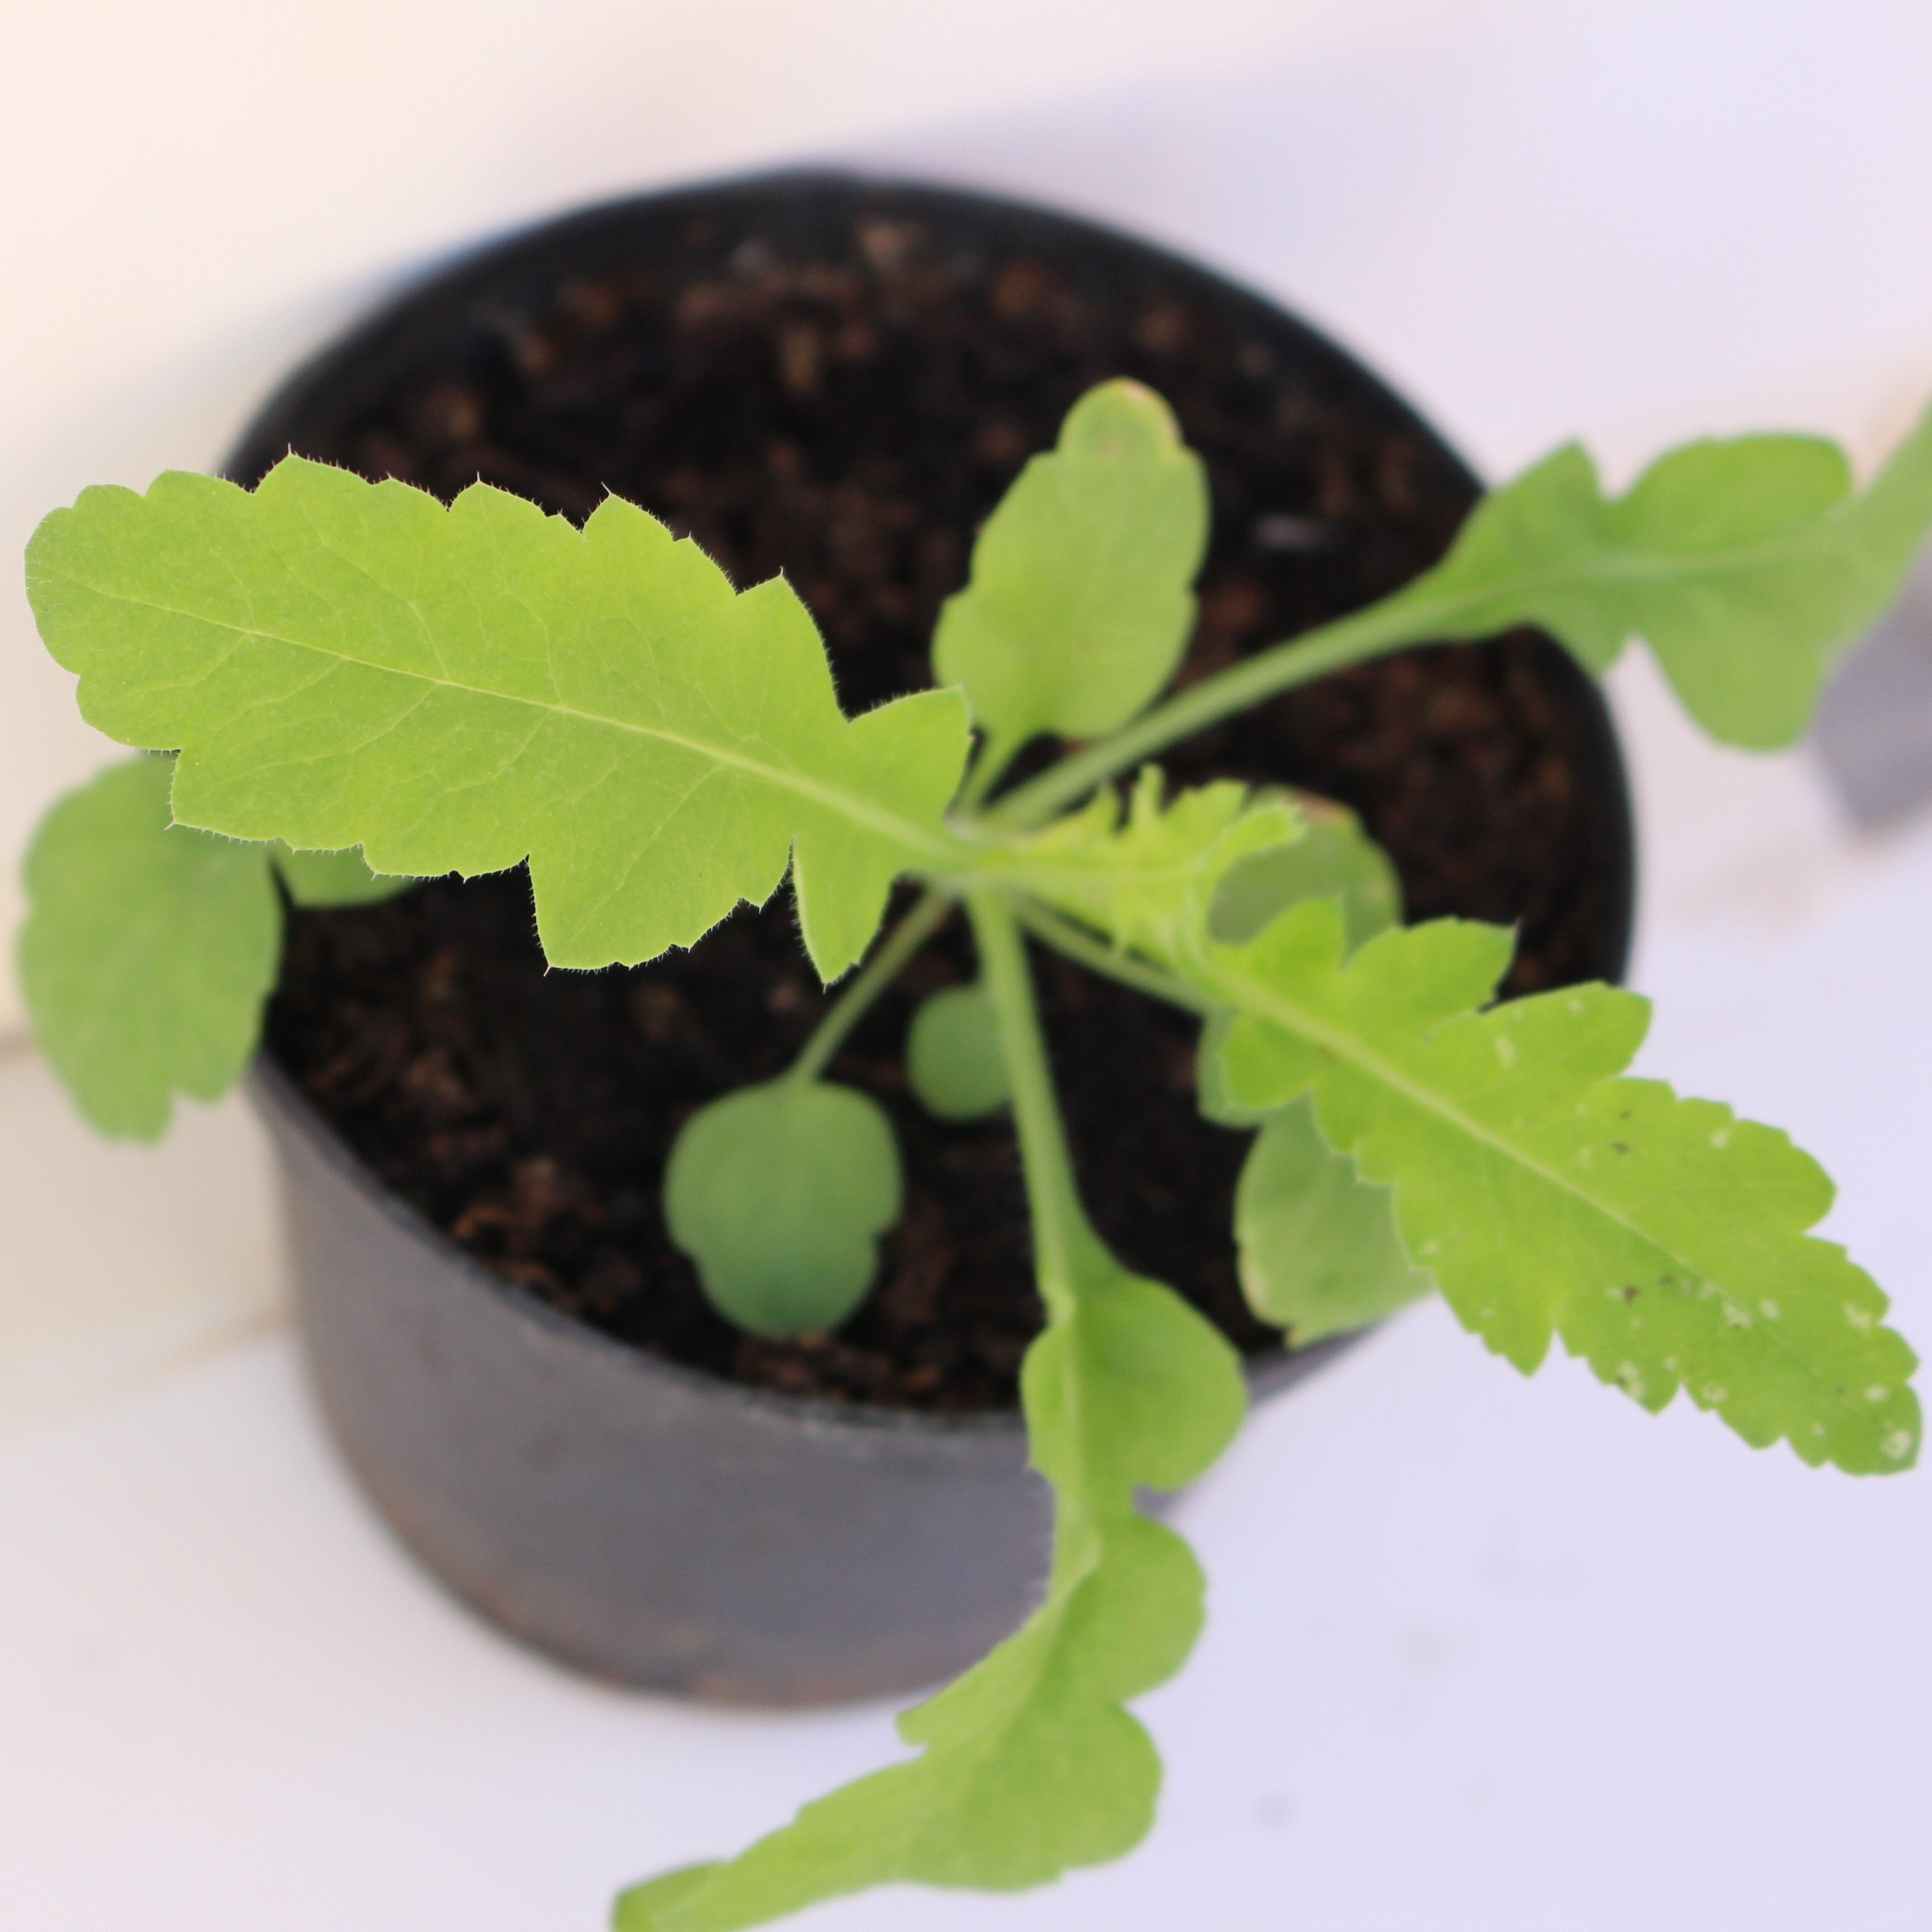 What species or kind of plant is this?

Papaver rhoeas
